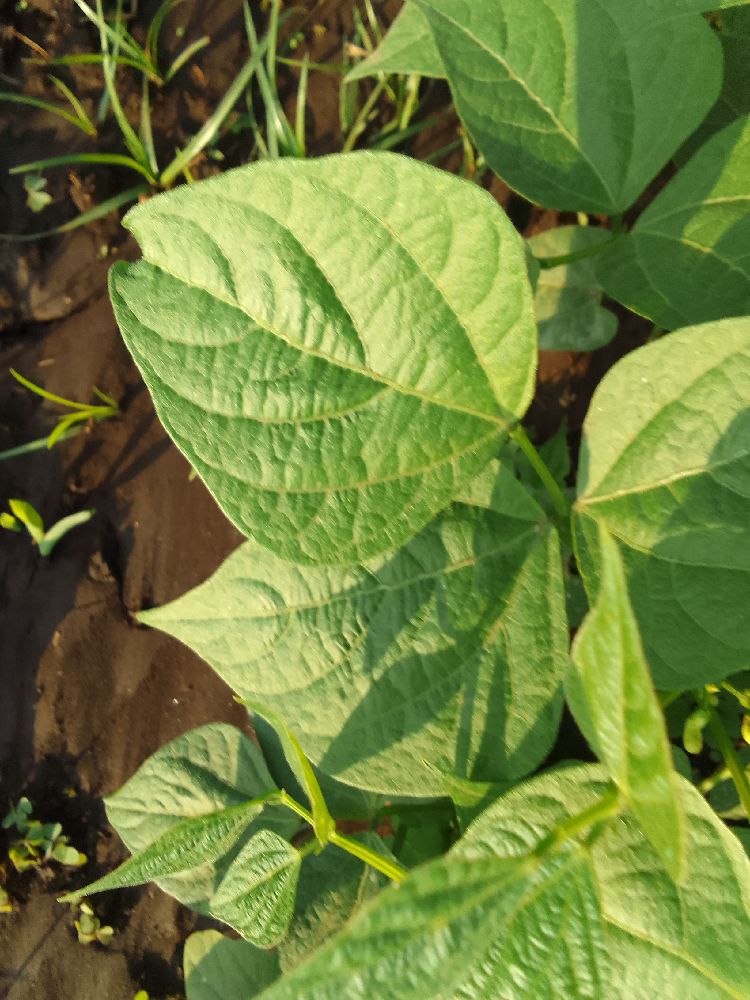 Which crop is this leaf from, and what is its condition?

common bean, healthy
